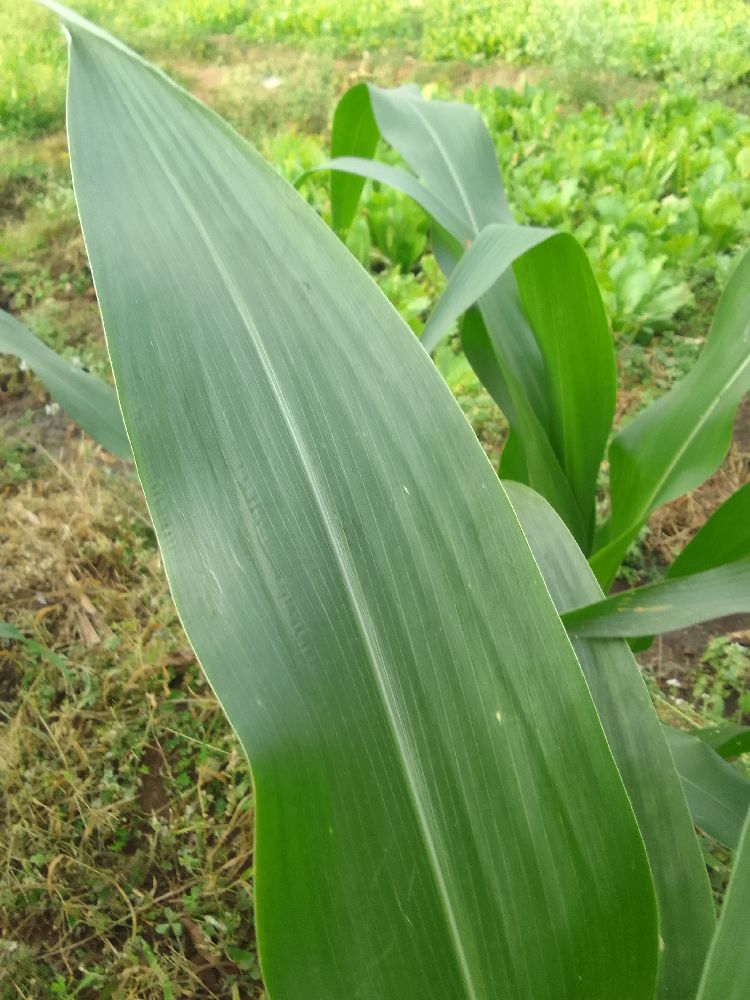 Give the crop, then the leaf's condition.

maize, healthy
